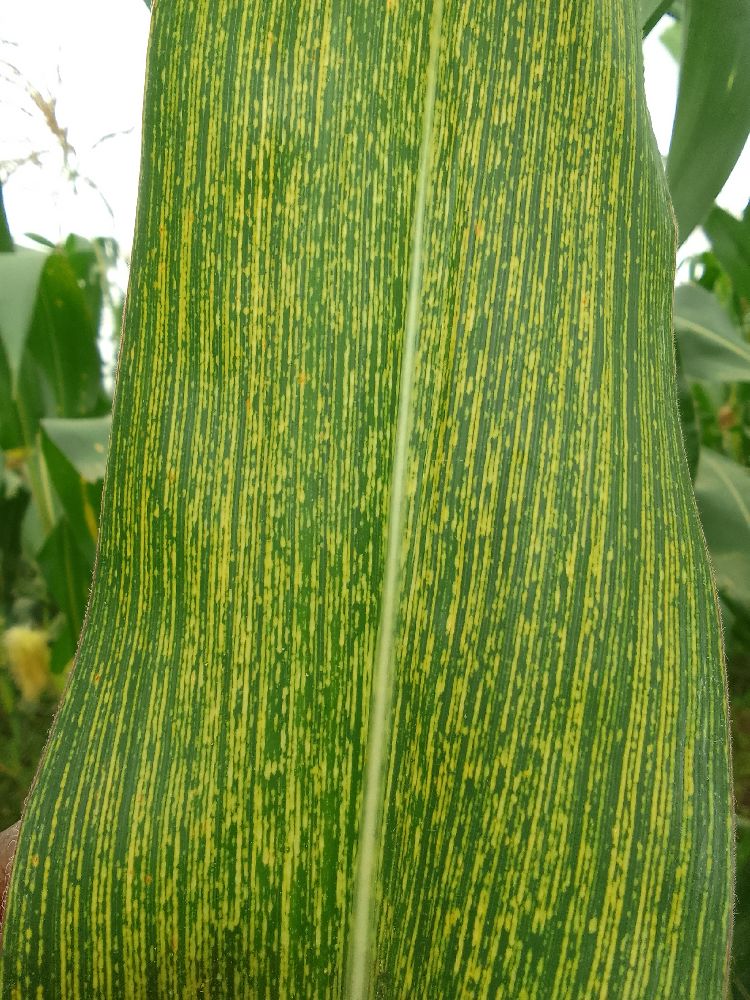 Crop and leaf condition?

maize, maize streak virus
